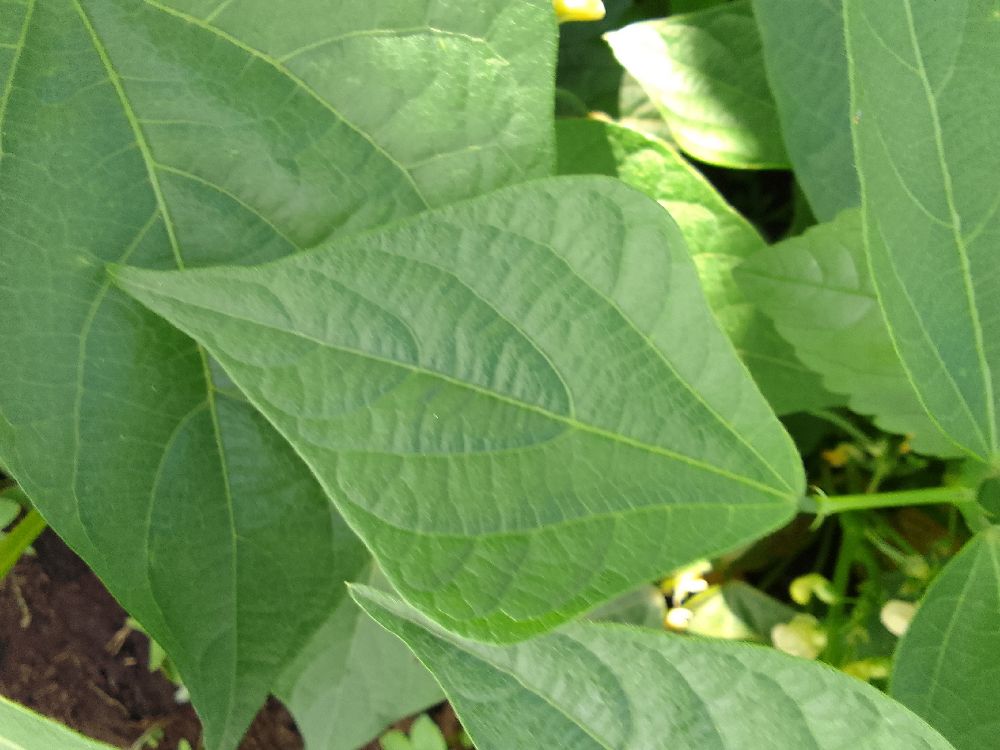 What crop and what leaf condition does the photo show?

common bean, healthy
